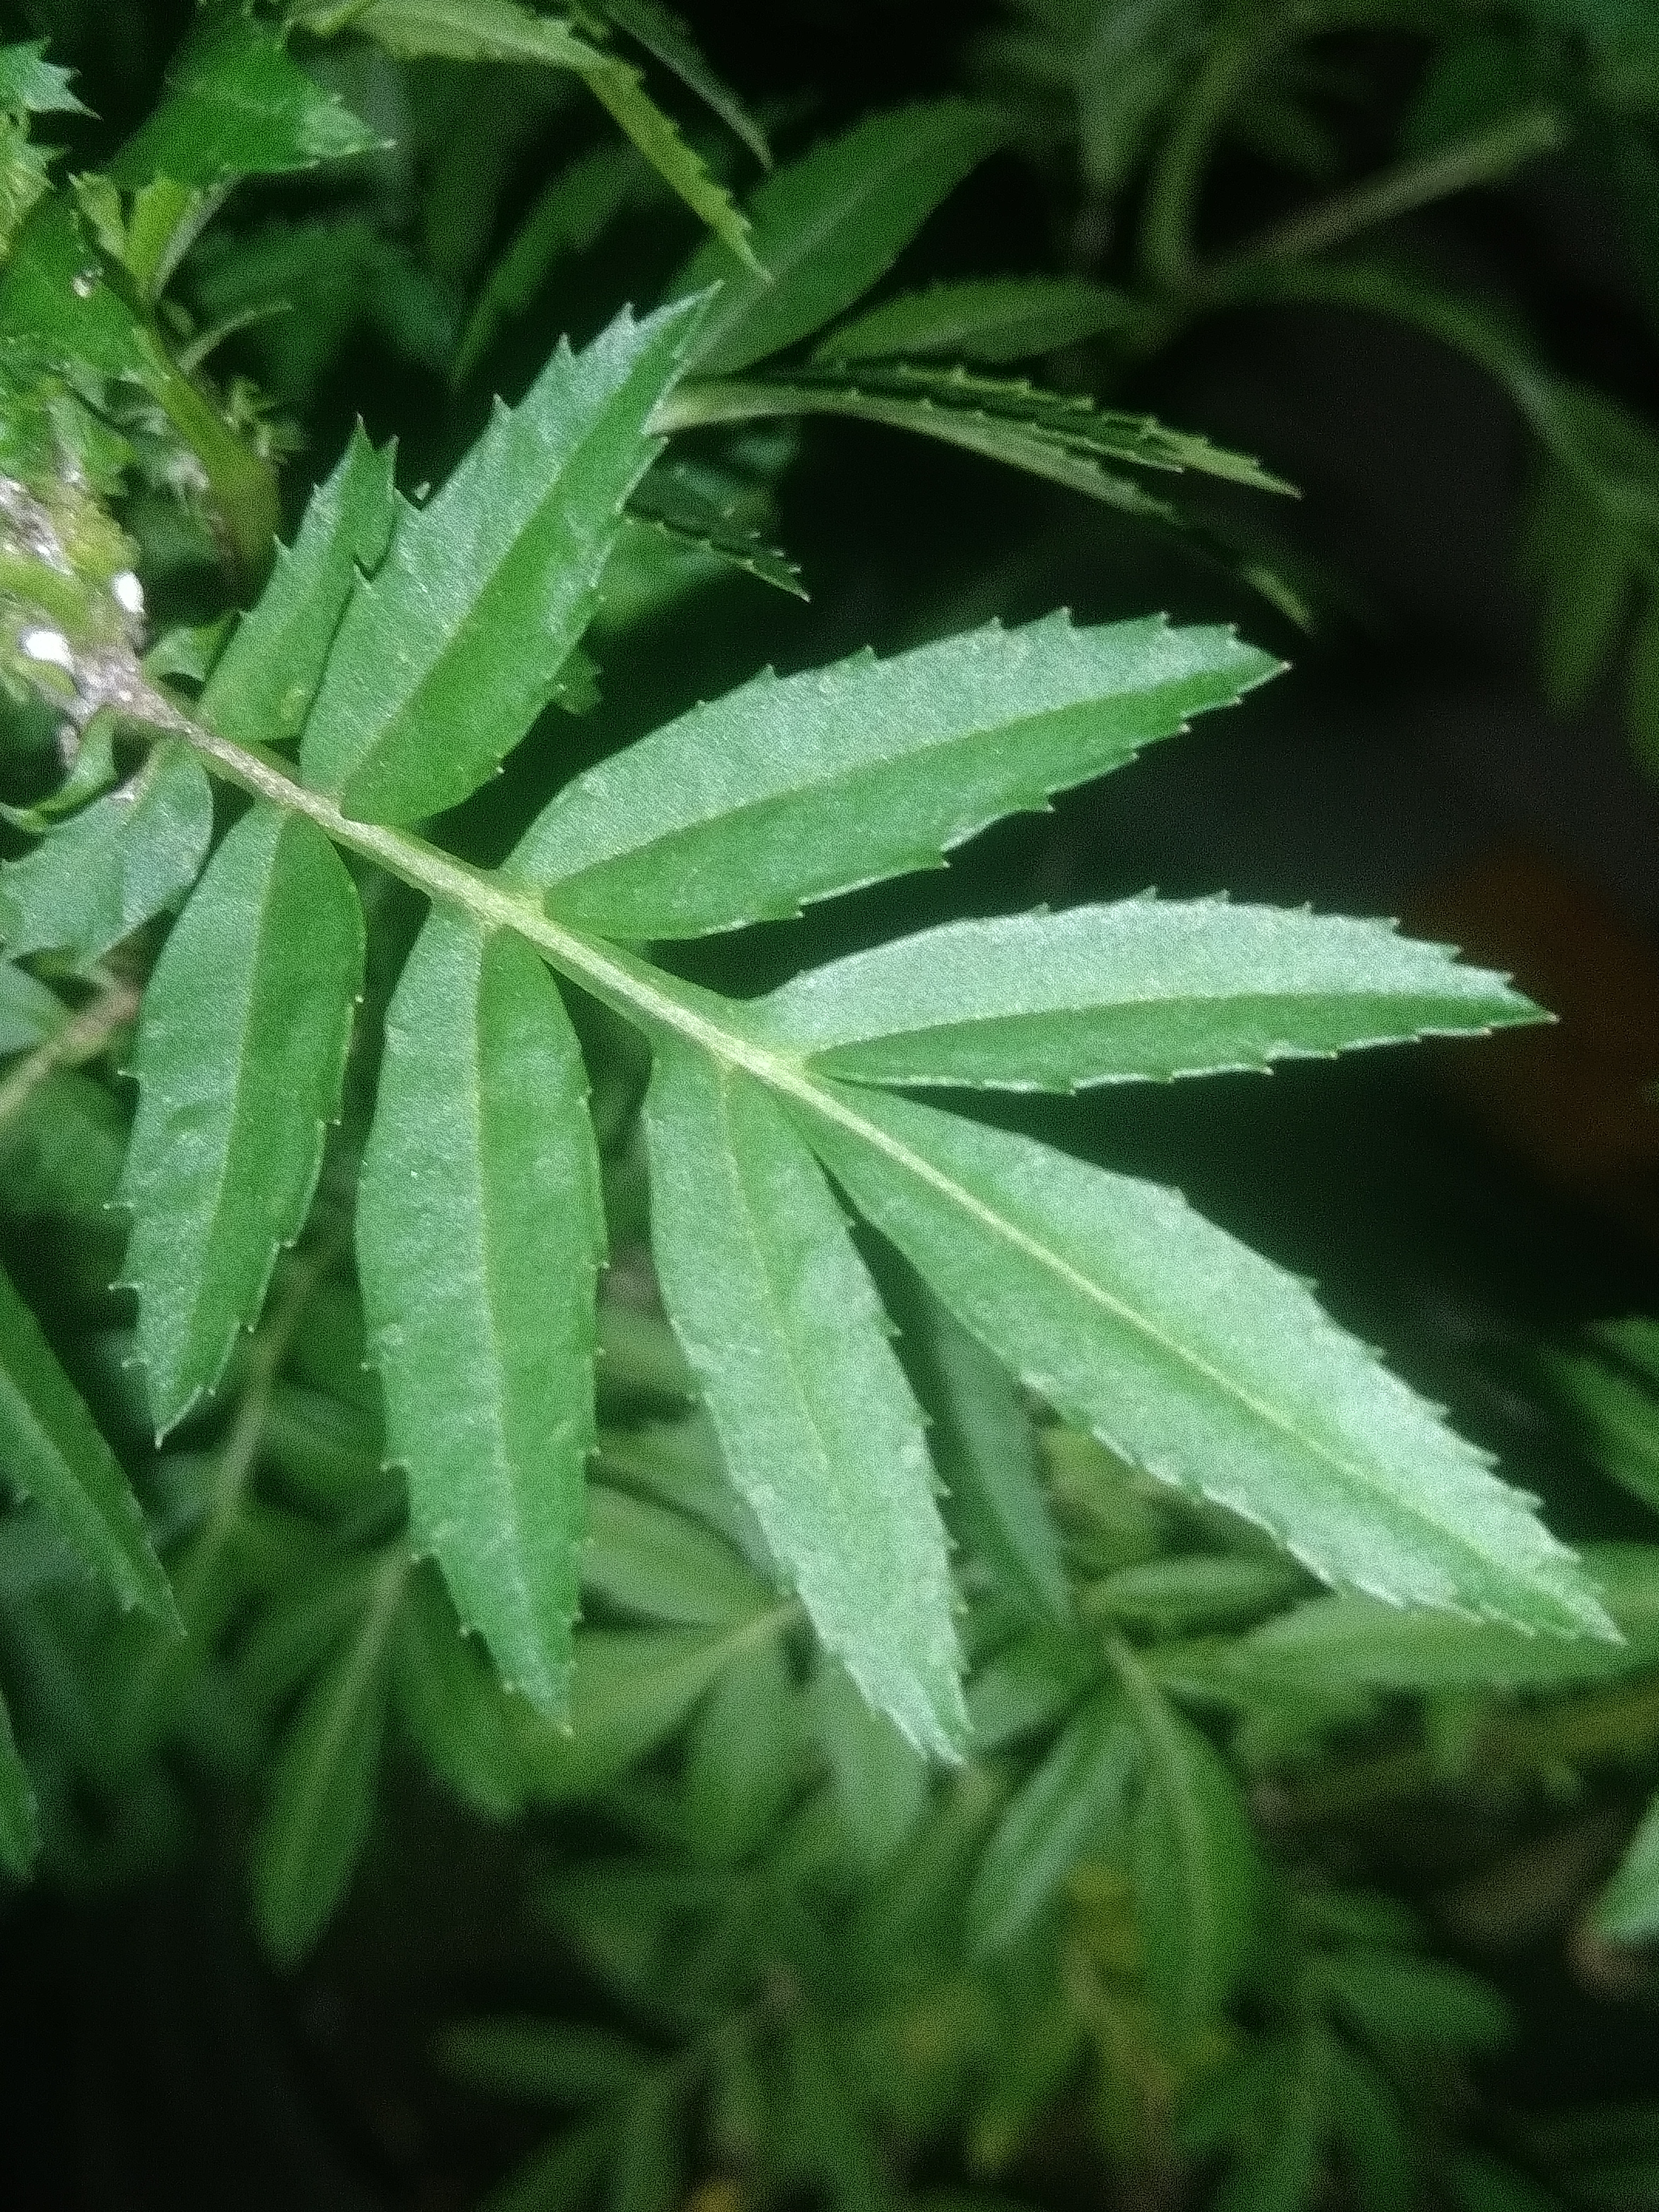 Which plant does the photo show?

marigold
